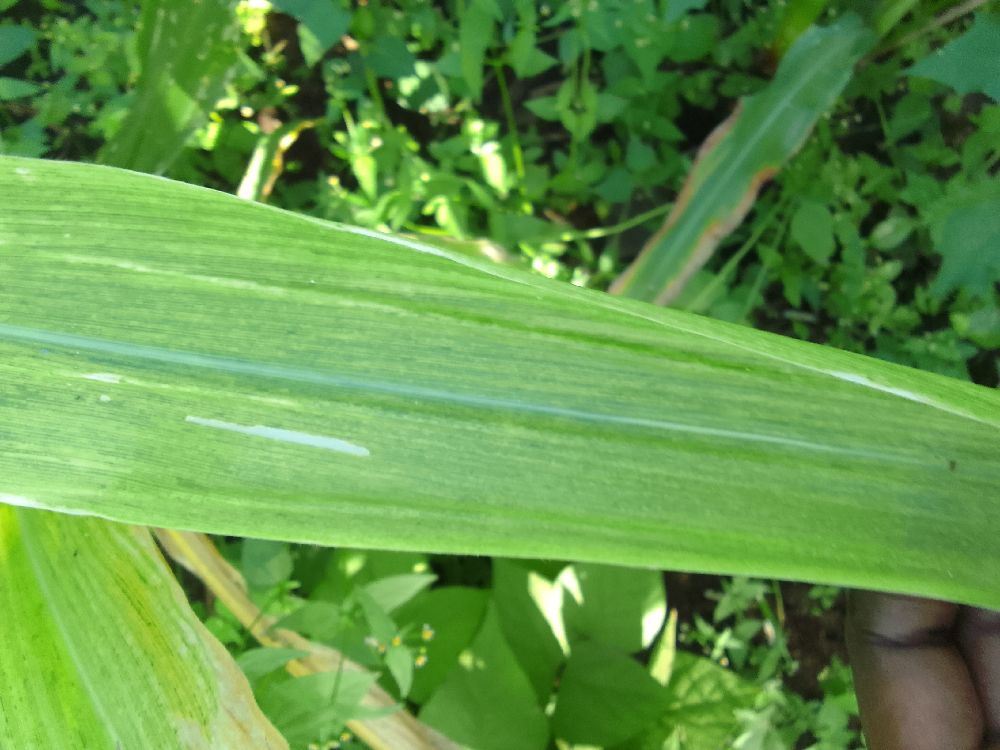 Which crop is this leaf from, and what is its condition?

maize, maize lethal necrosis
